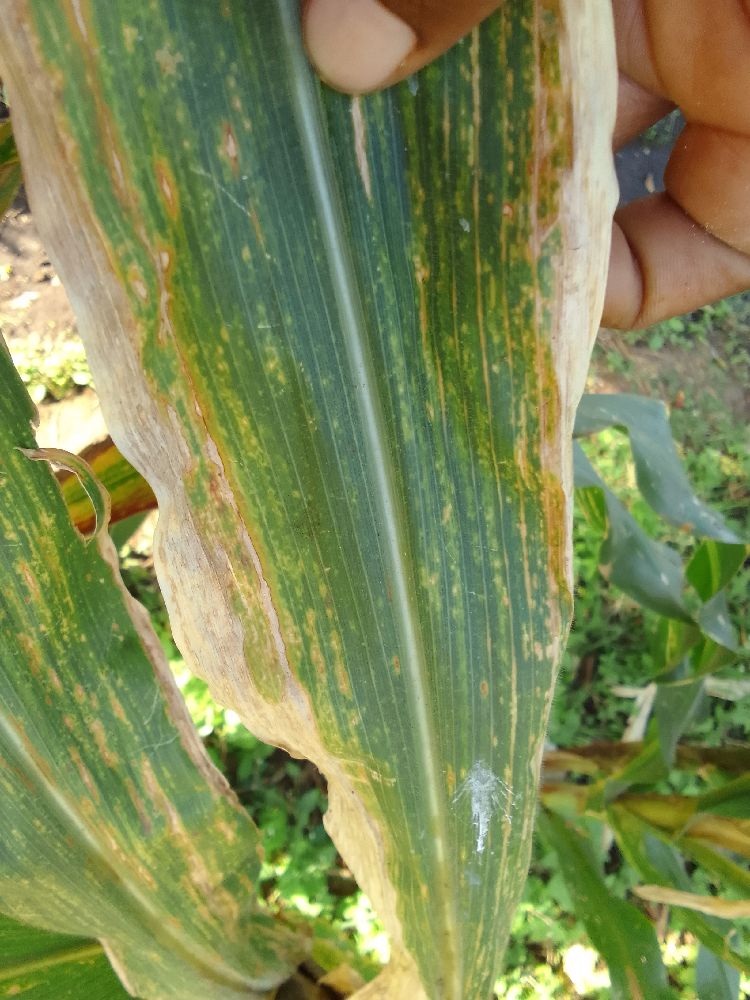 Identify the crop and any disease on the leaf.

maize, maize lethal necrosis
